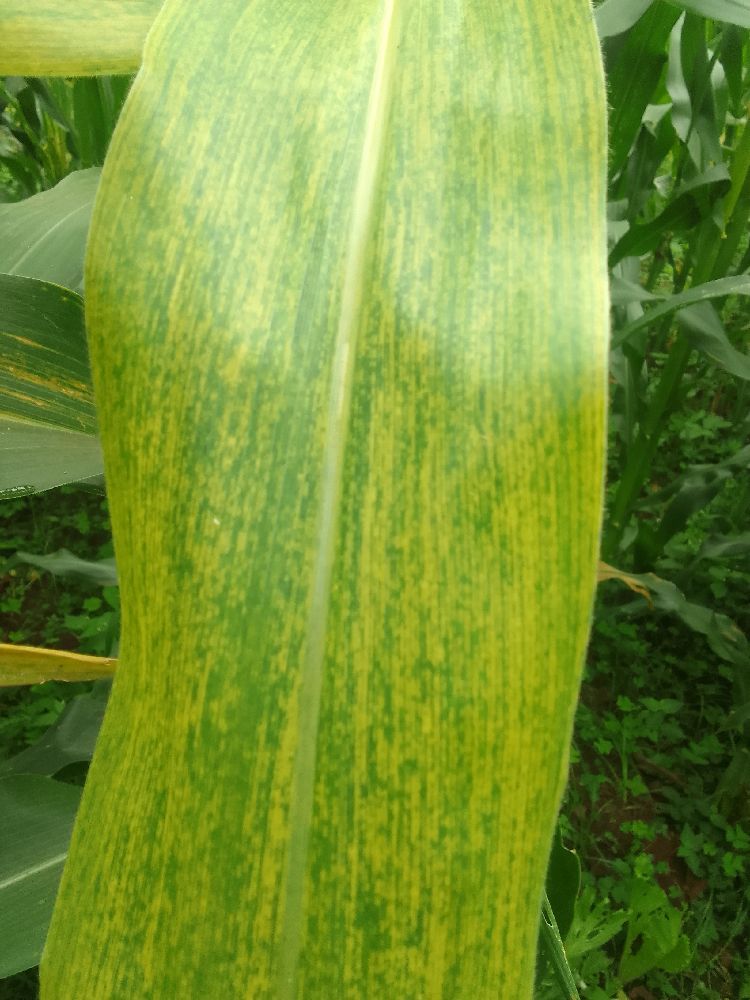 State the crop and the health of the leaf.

maize, maize lethal necrosis
